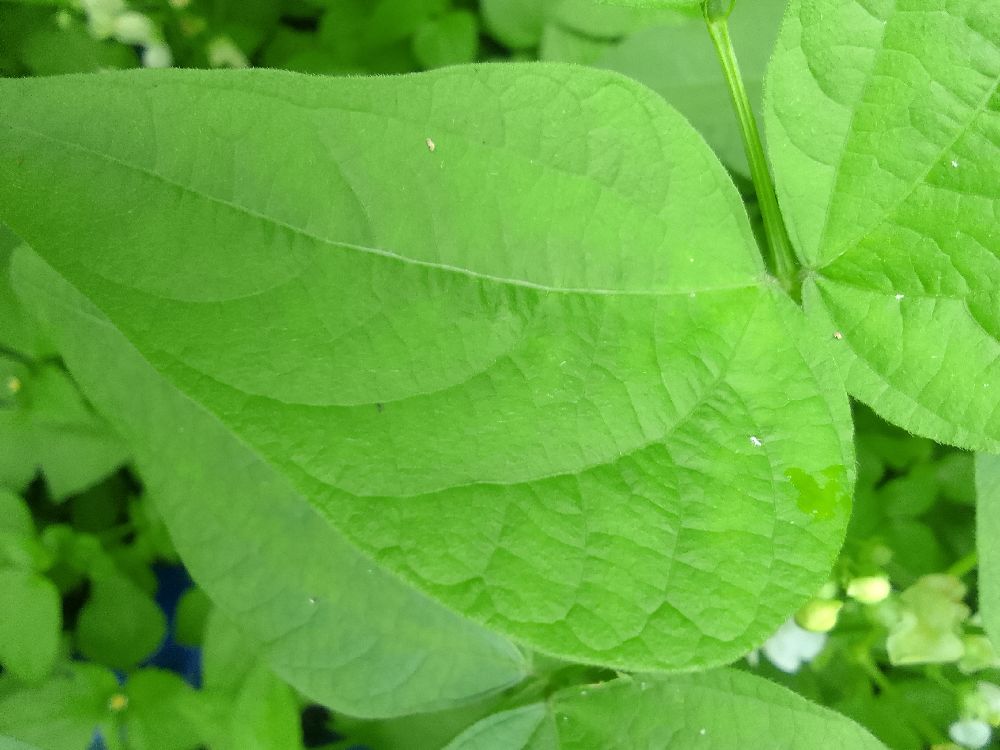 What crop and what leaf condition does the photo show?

common bean, healthy
